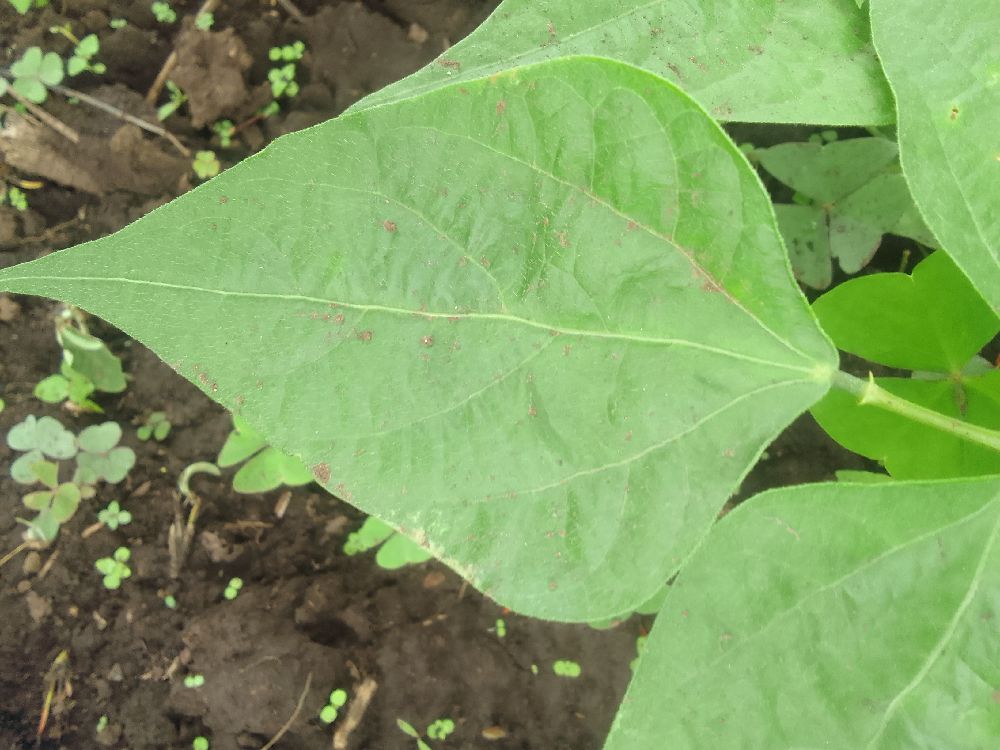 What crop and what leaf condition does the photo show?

common bean, healthy
